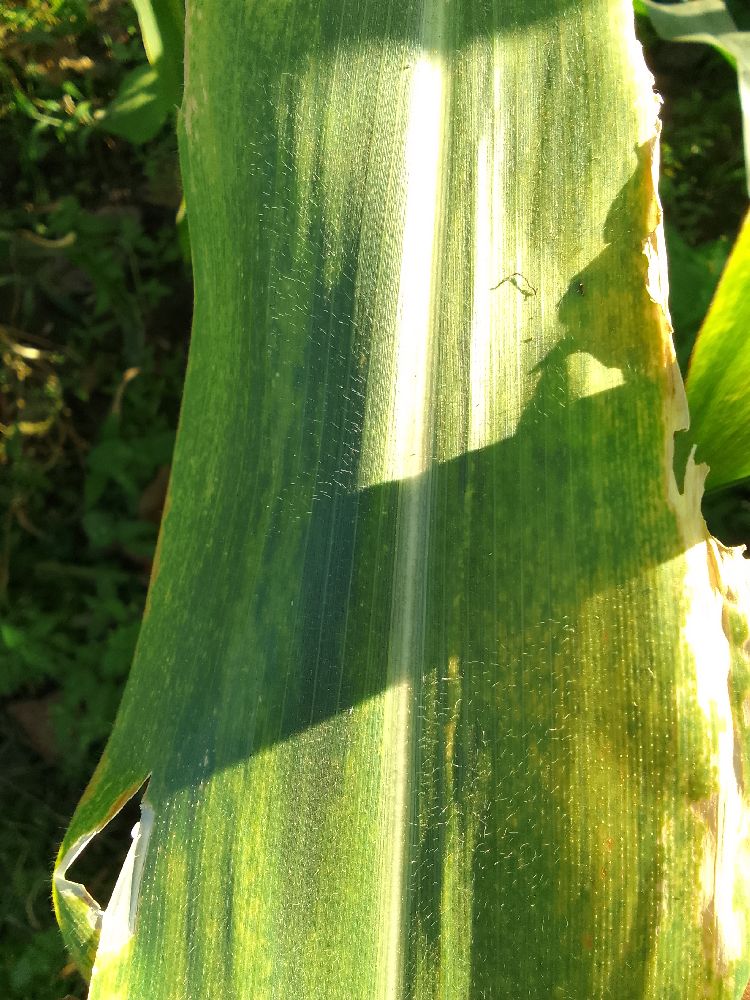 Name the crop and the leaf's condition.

maize, maize lethal necrosis
